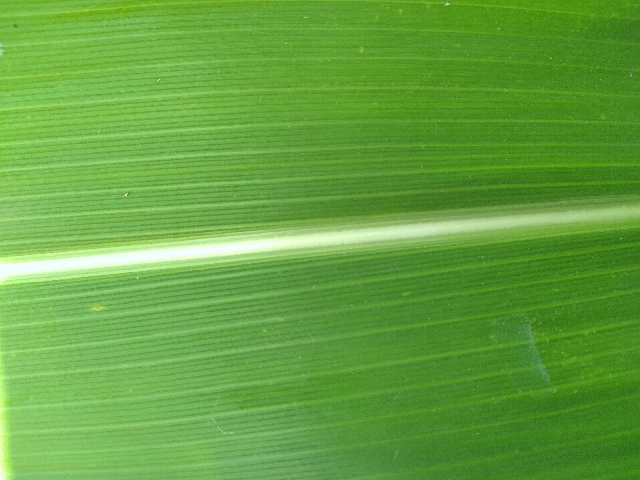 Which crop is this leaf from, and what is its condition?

maize, healthy
